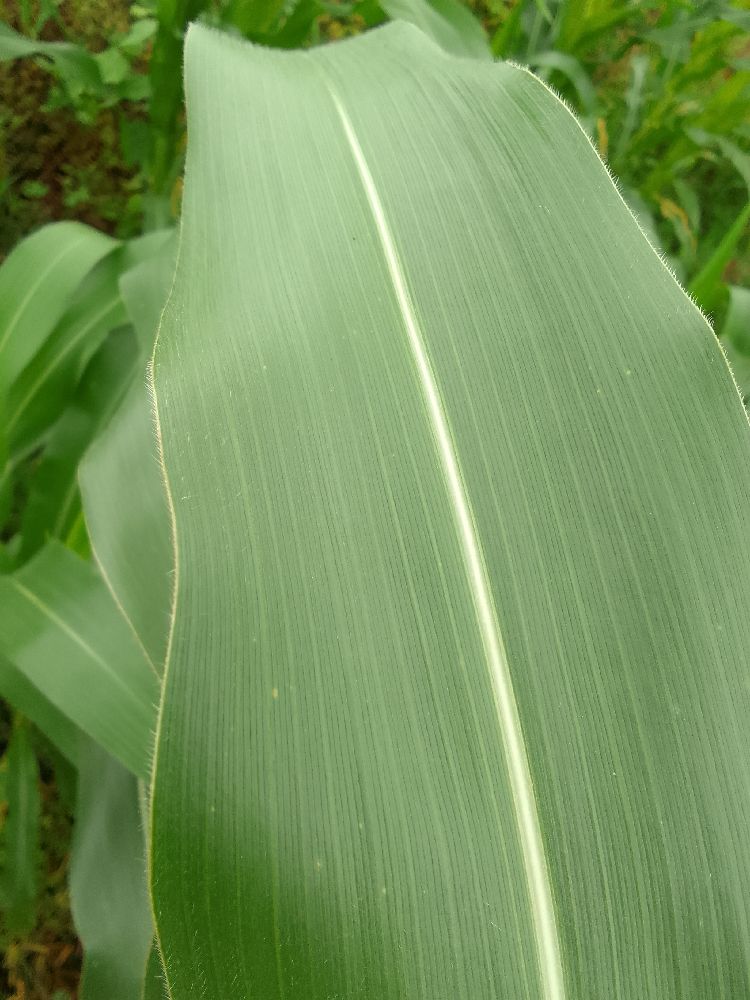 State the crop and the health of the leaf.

maize, healthy
